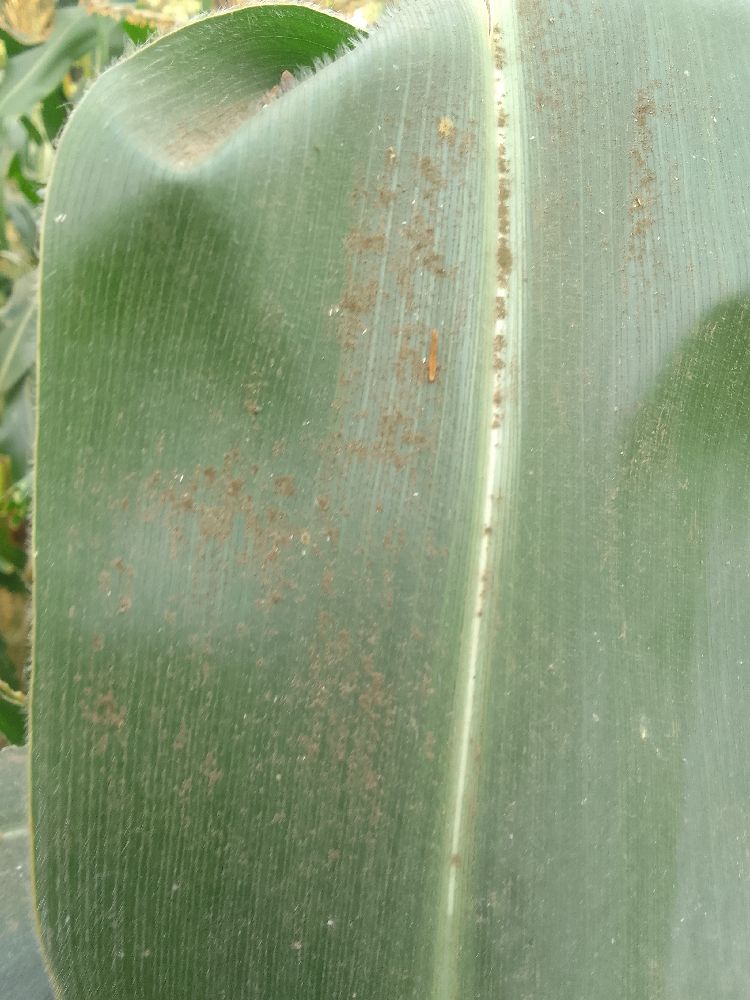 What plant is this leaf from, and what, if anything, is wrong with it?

maize, healthy
